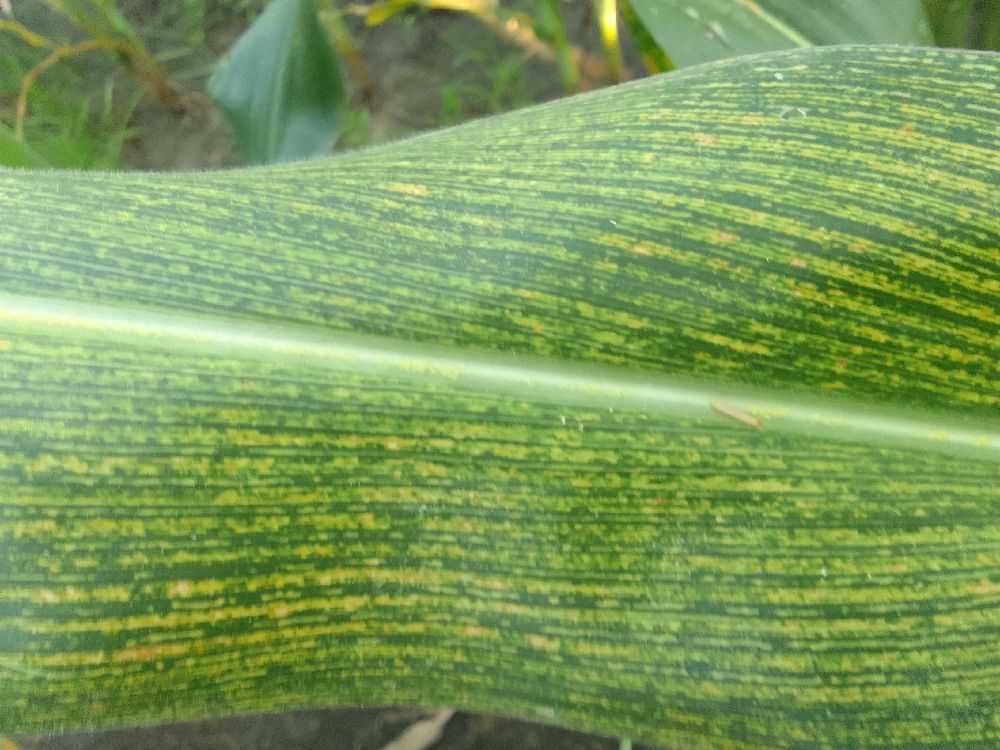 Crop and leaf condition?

maize, maize streak virus
